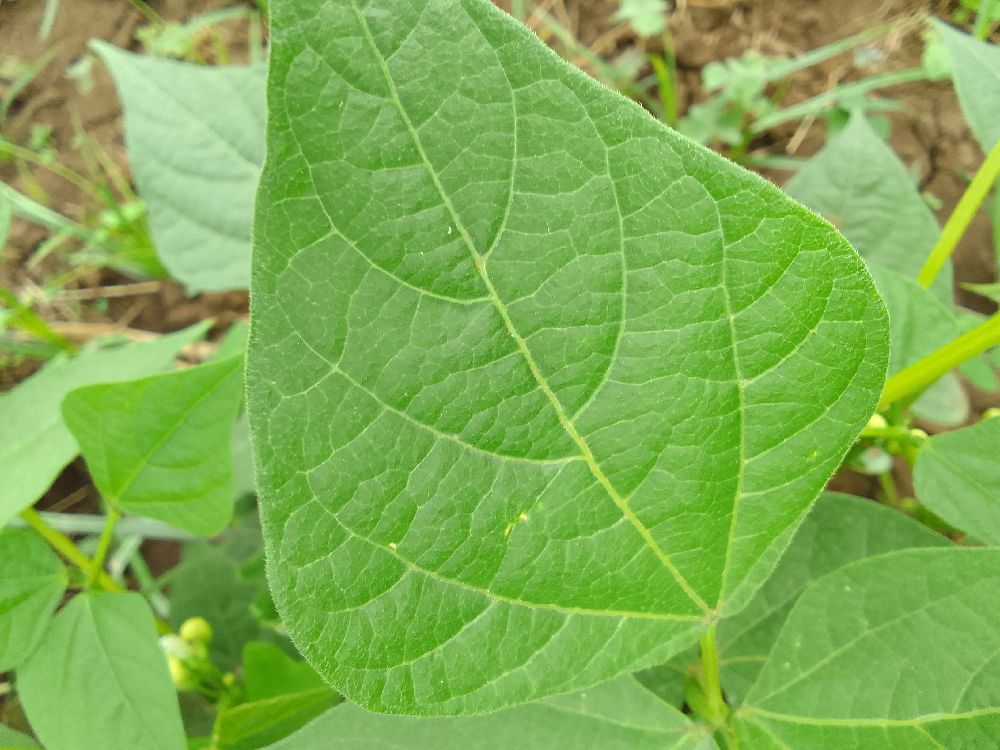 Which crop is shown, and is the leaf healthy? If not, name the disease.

common bean, healthy
